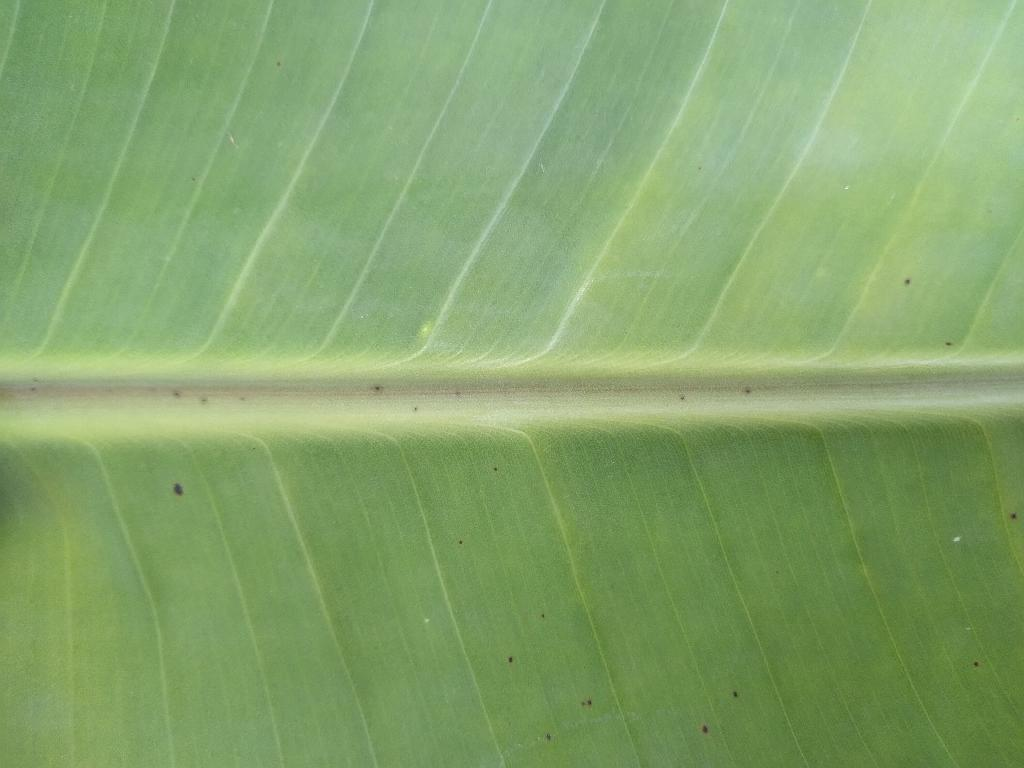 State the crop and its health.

banana, healthy
